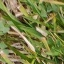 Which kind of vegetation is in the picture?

unstructured weed
